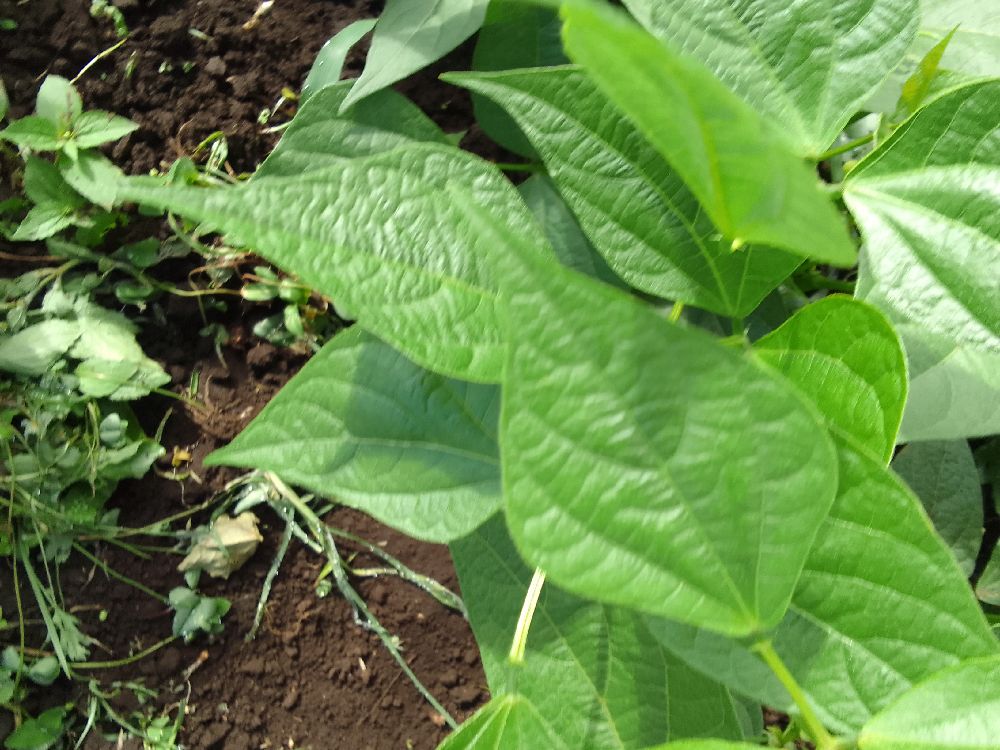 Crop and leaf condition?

common bean, healthy
